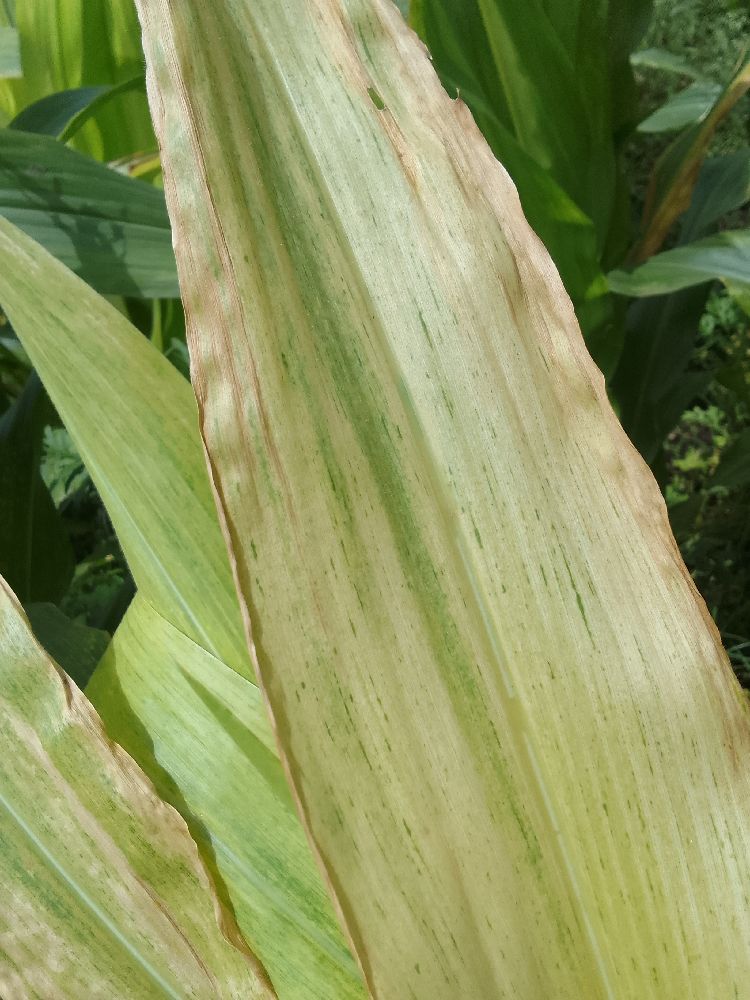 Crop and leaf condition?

maize, maize lethal necrosis
